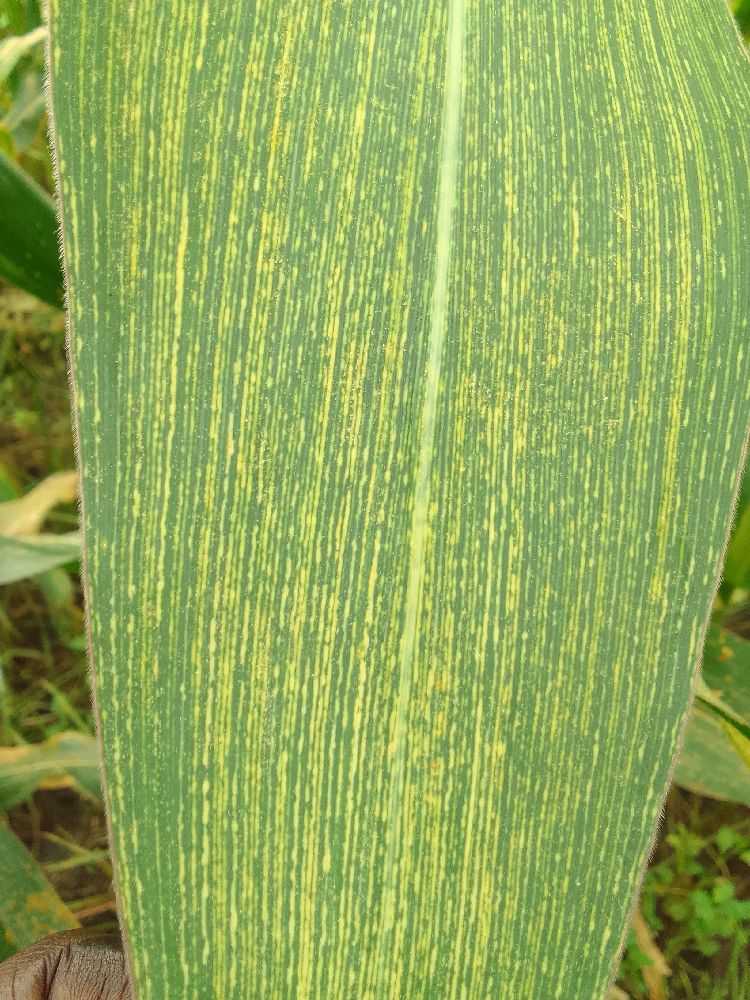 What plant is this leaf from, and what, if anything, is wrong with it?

maize, maize streak virus
